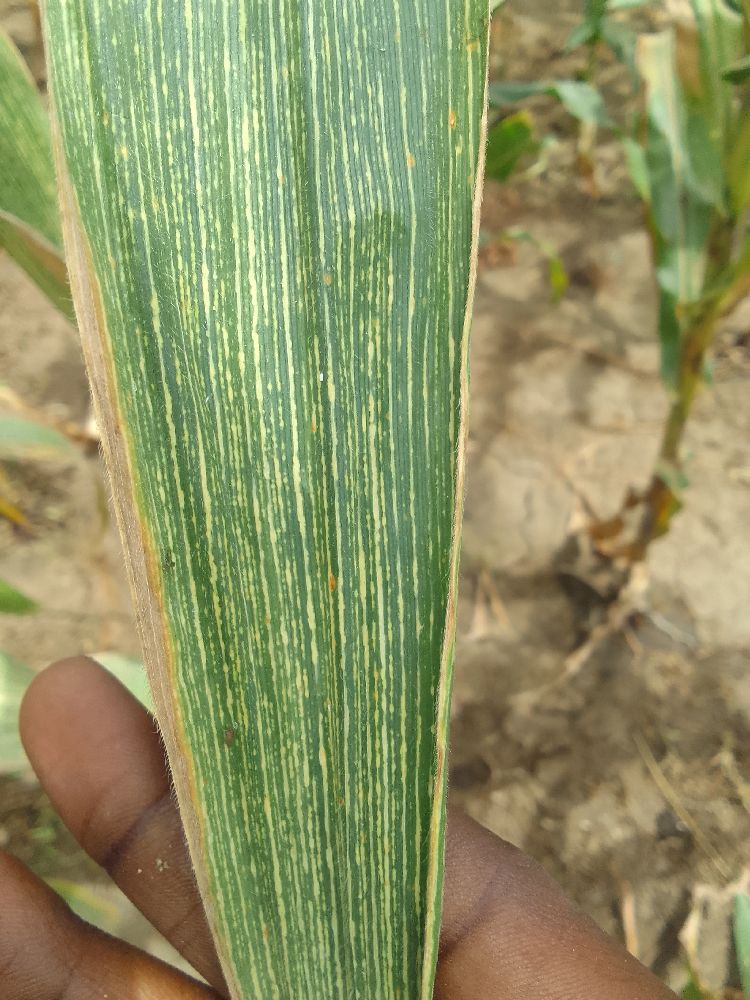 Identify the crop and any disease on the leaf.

maize, maize streak virus
